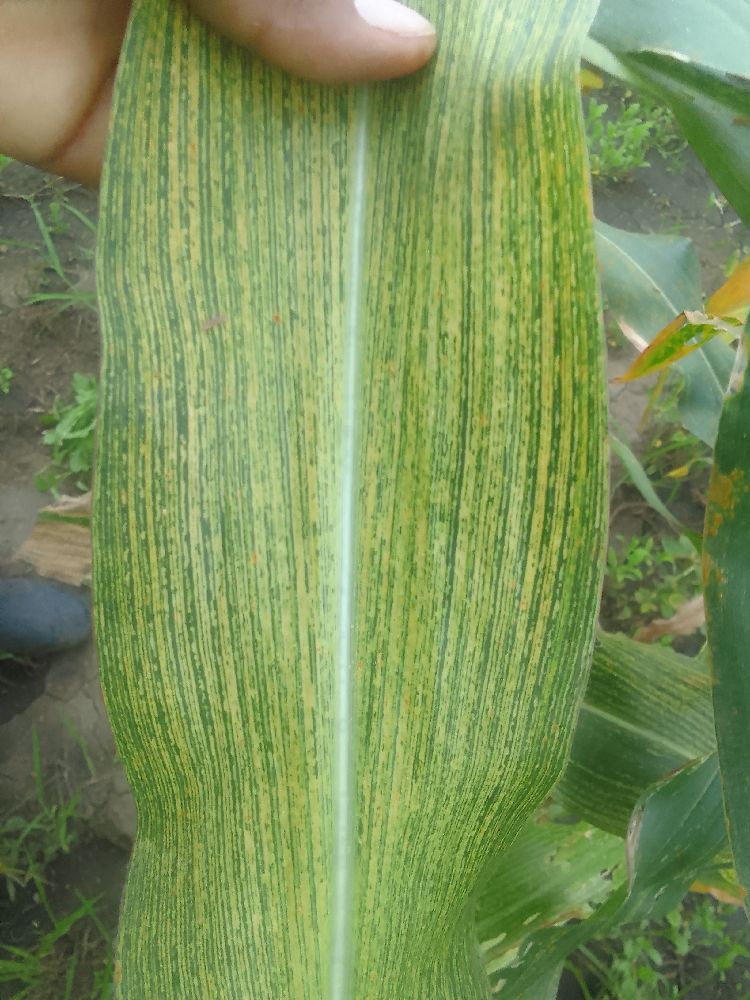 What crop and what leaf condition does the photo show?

maize, maize streak virus
